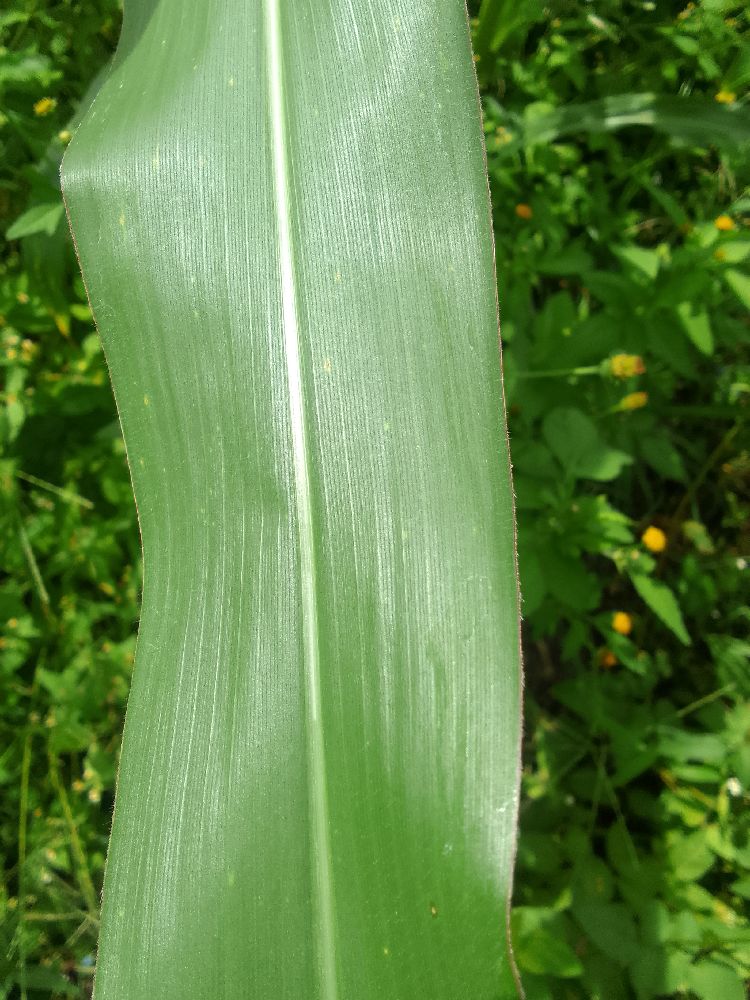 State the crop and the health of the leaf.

maize, healthy
